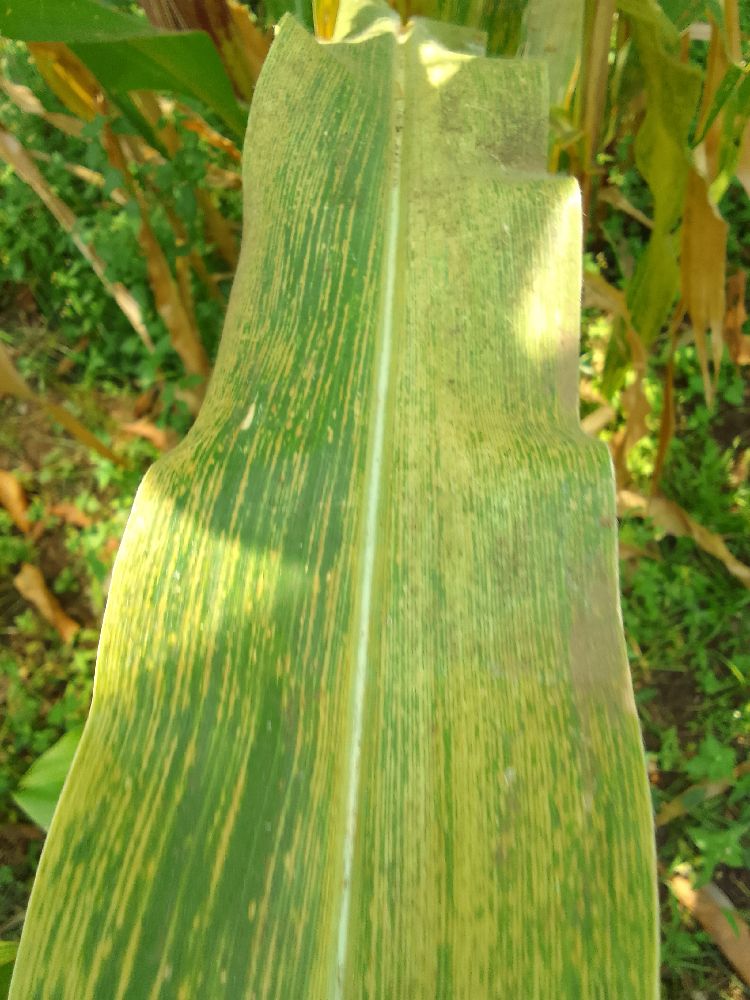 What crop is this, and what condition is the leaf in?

maize, maize lethal necrosis
